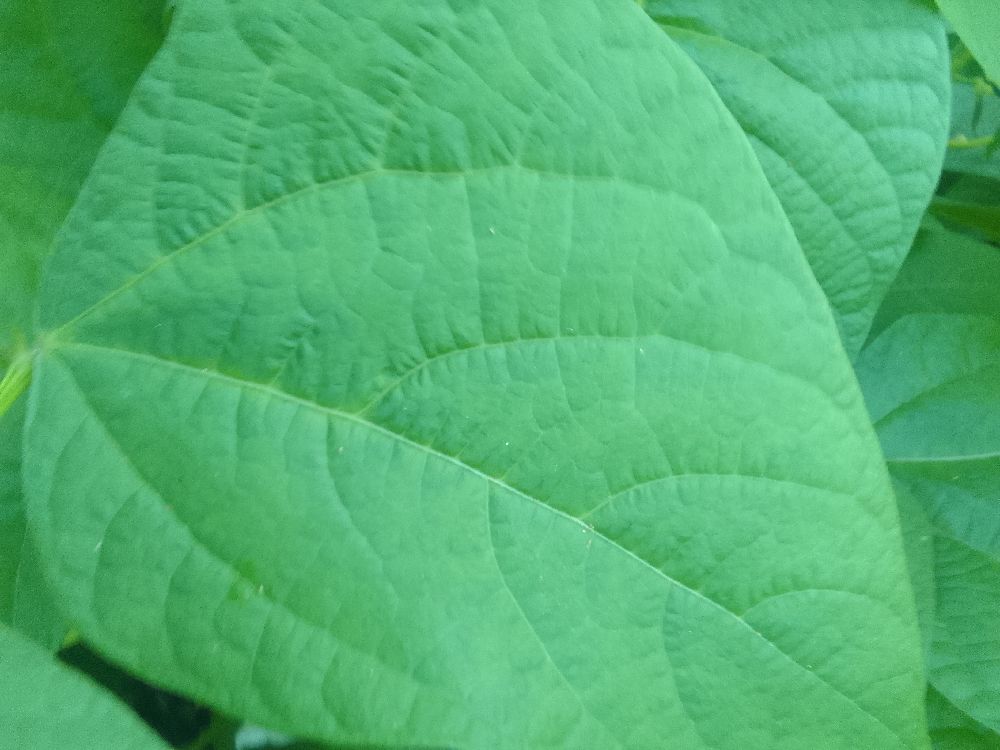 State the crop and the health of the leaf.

common bean, healthy
